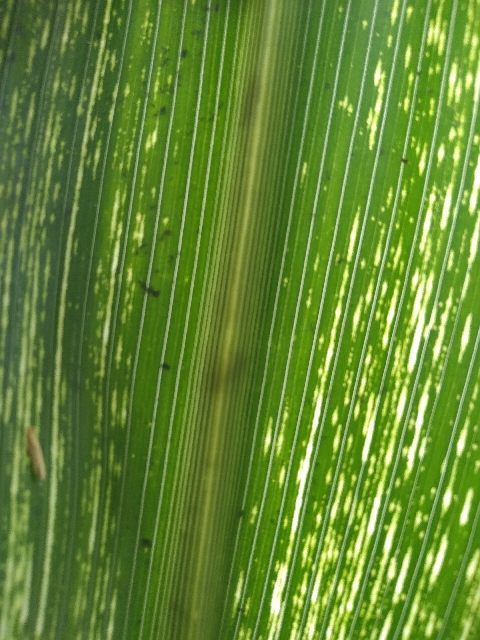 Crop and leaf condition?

maize, maize streak virus
